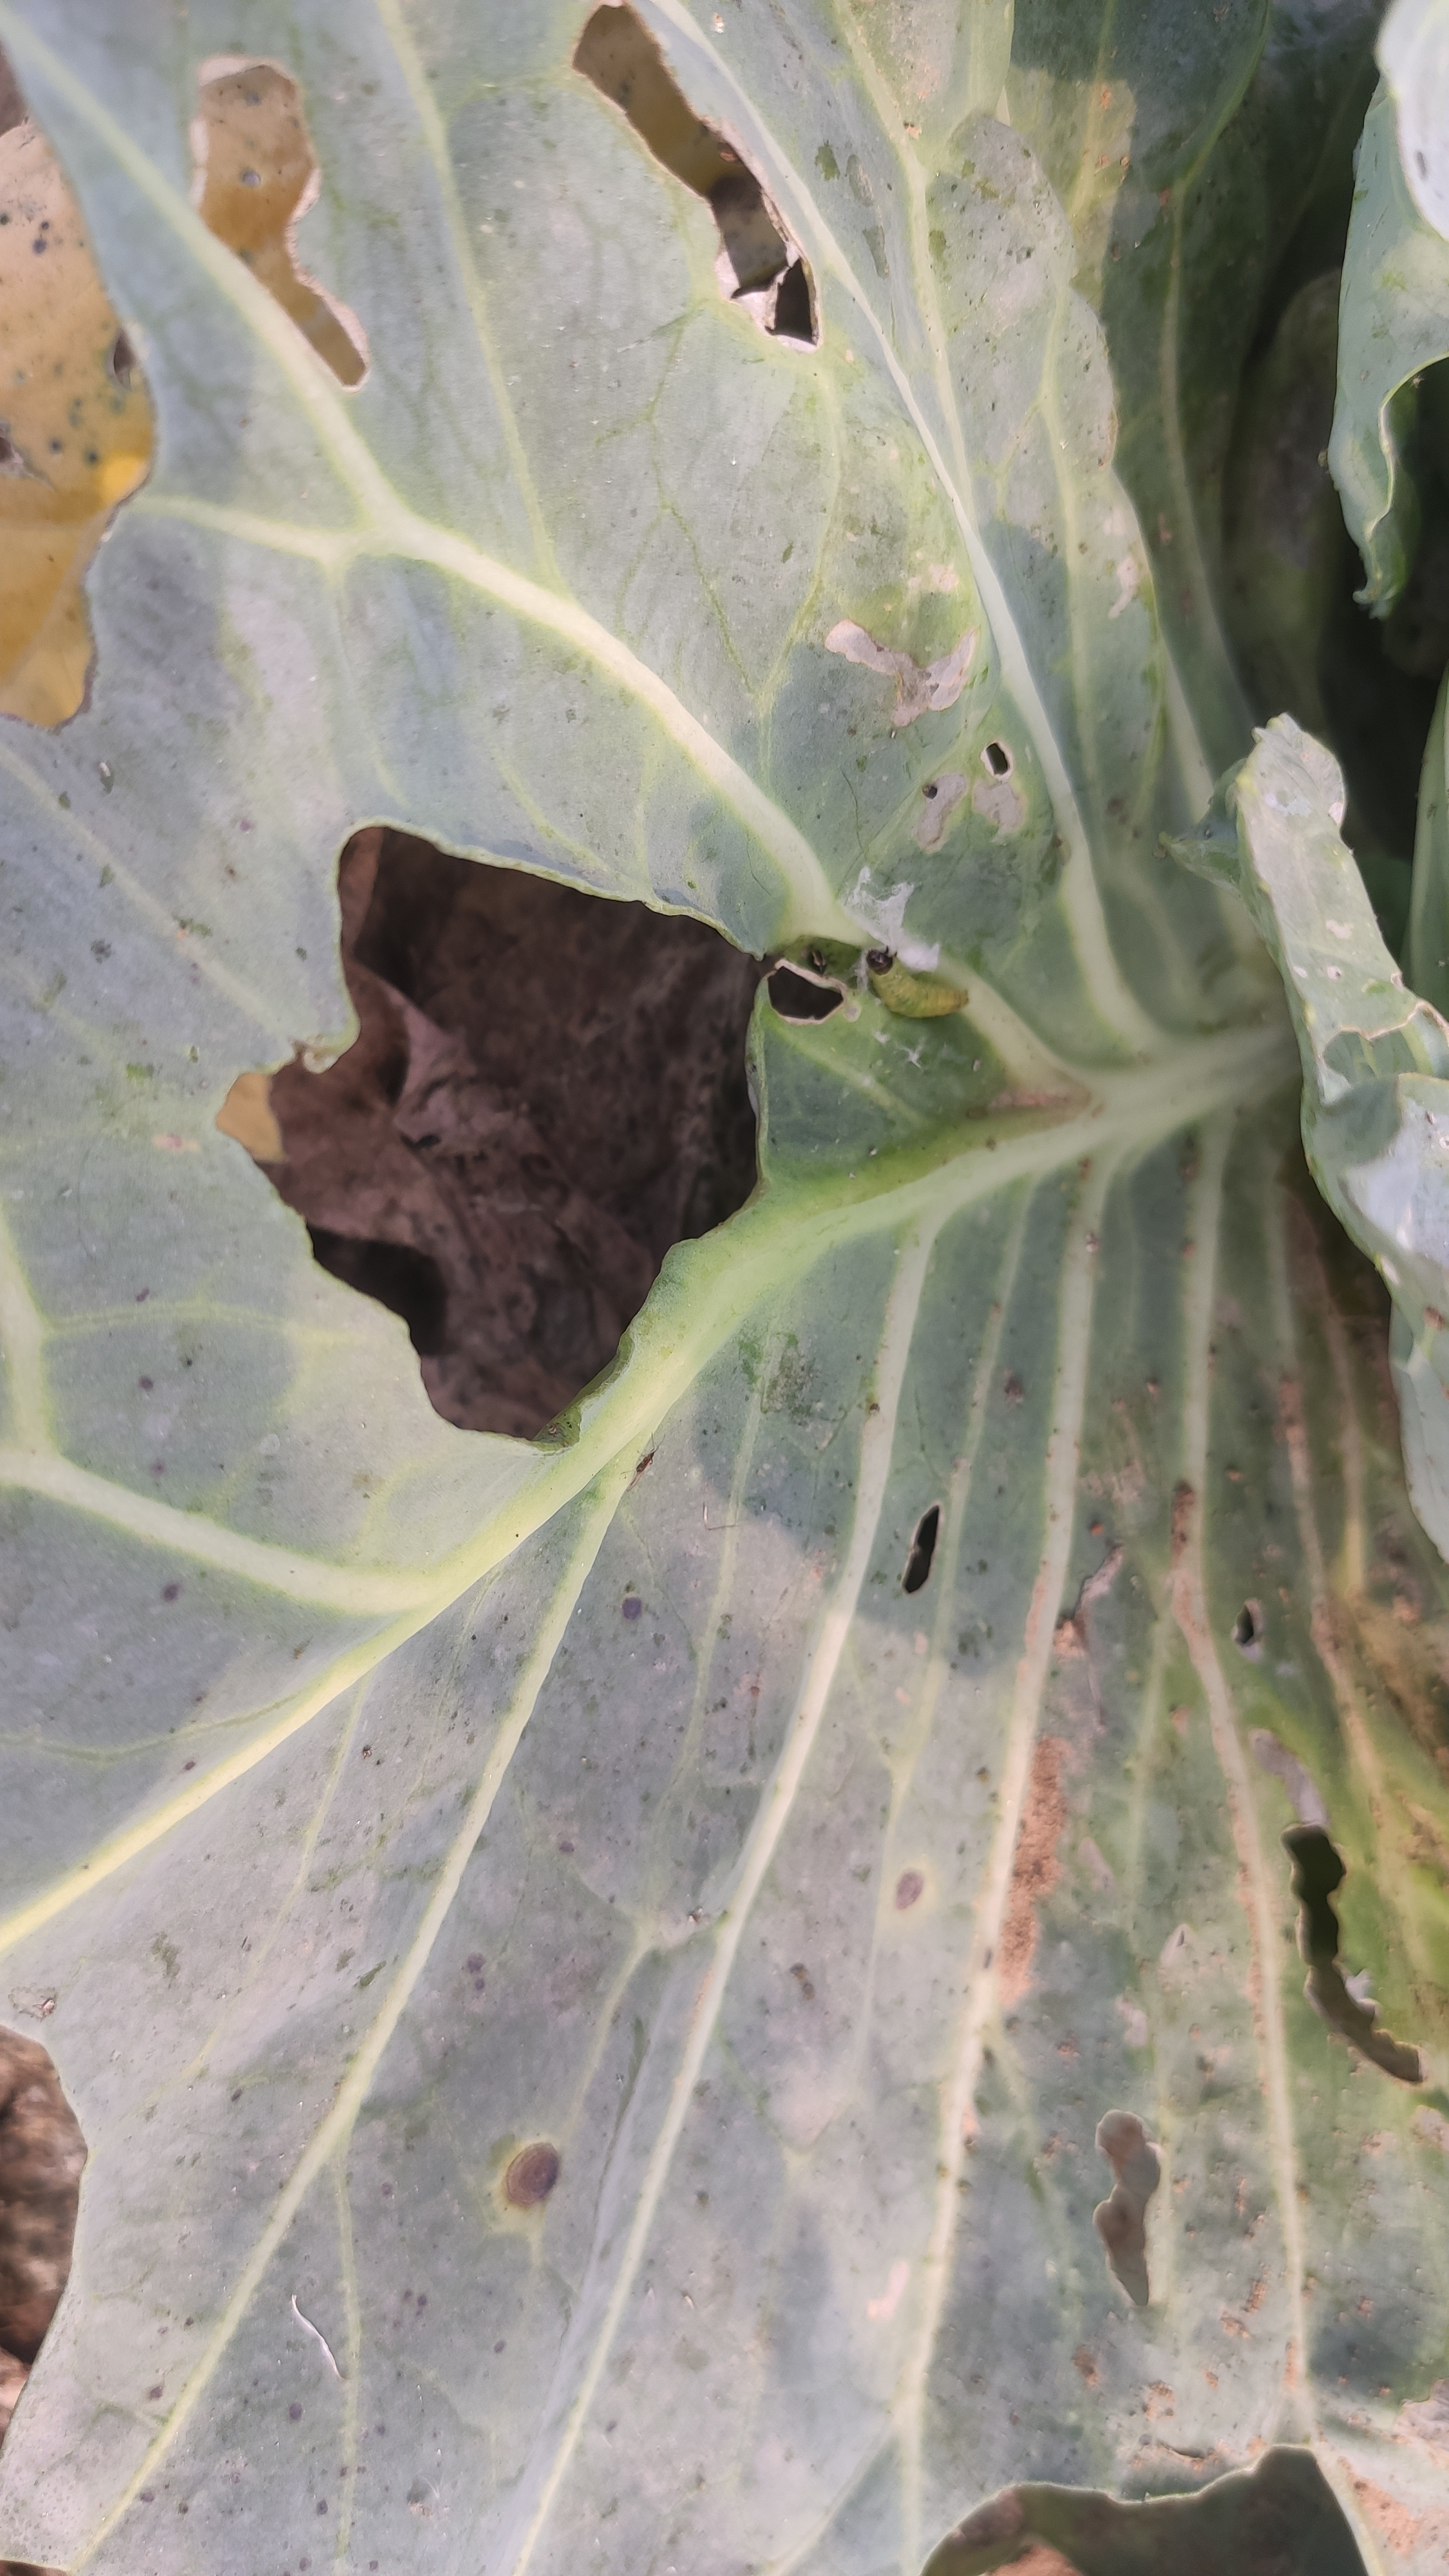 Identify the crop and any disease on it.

cabbage, alternaria
